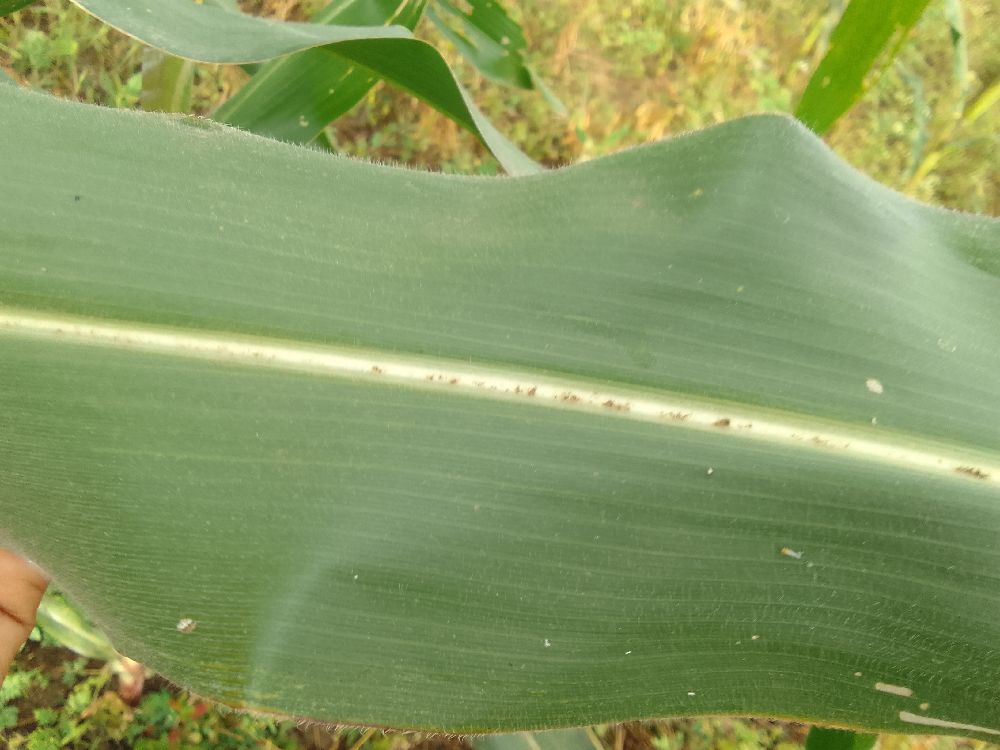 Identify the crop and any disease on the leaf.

maize, healthy
